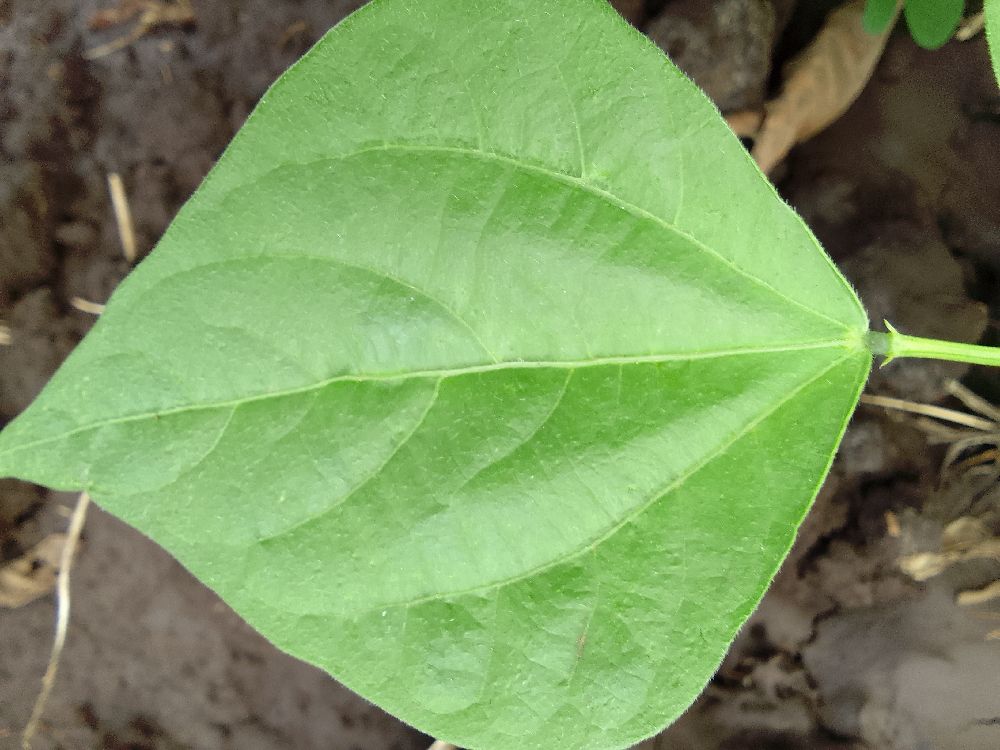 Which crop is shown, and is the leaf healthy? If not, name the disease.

common bean, healthy
